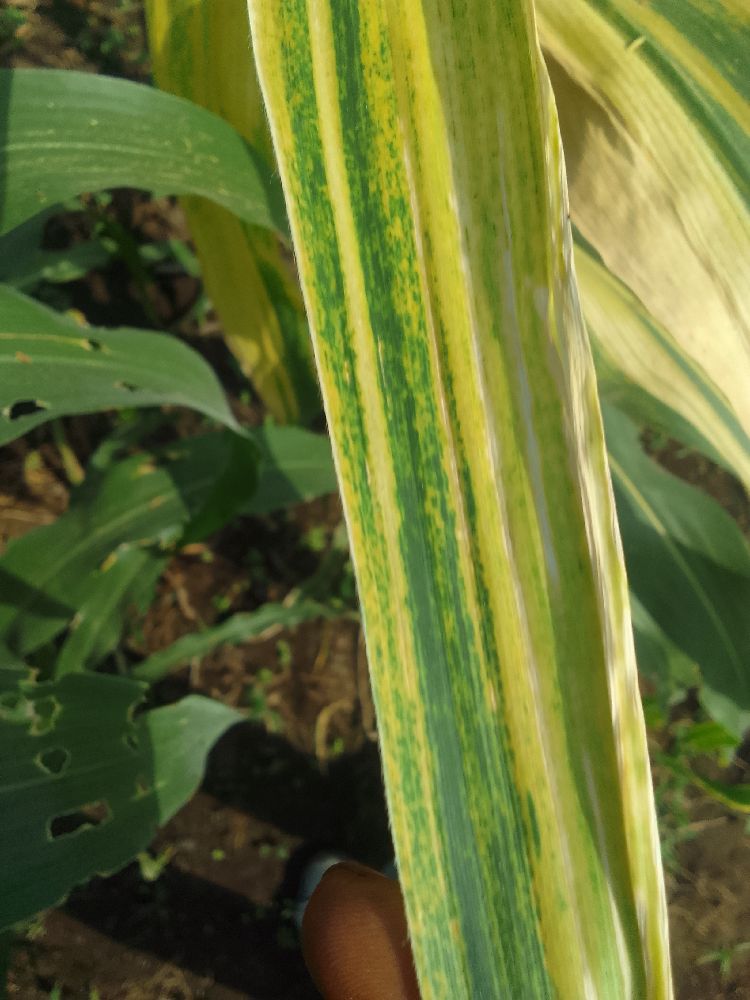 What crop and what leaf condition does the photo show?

maize, maize lethal necrosis
